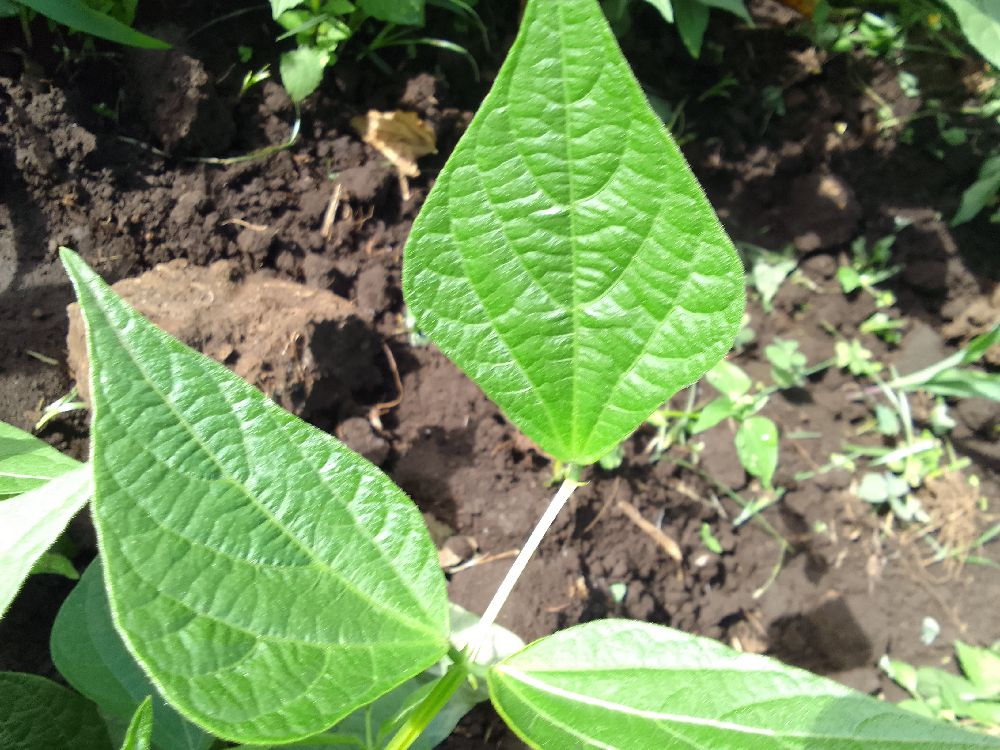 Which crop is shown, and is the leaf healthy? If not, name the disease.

common bean, healthy
